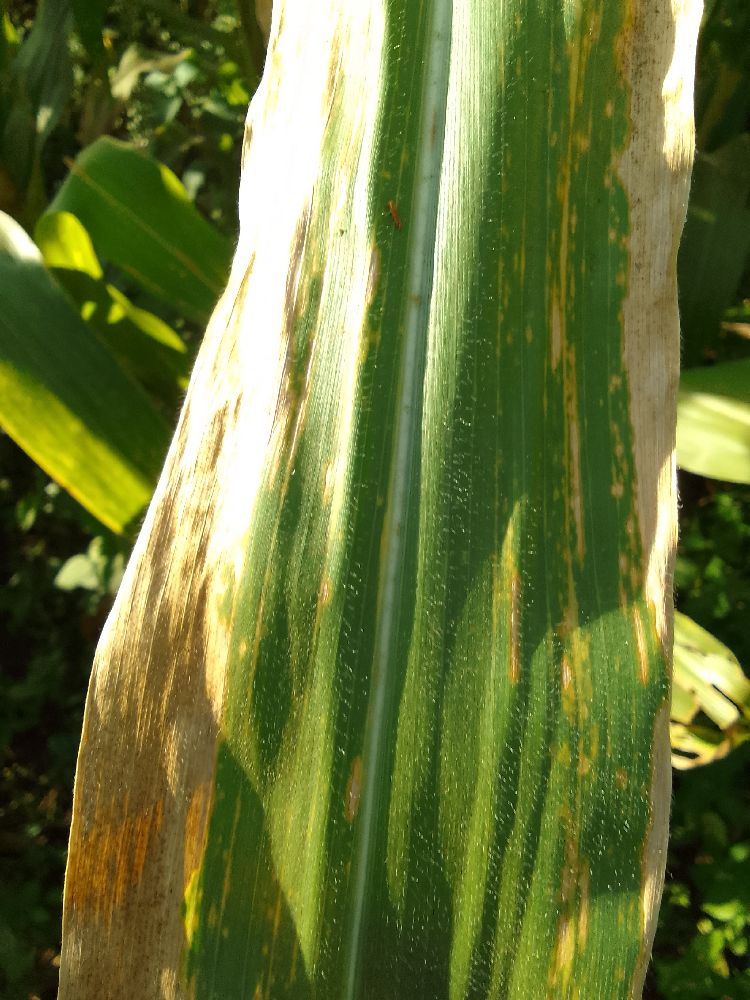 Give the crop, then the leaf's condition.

maize, maize lethal necrosis
